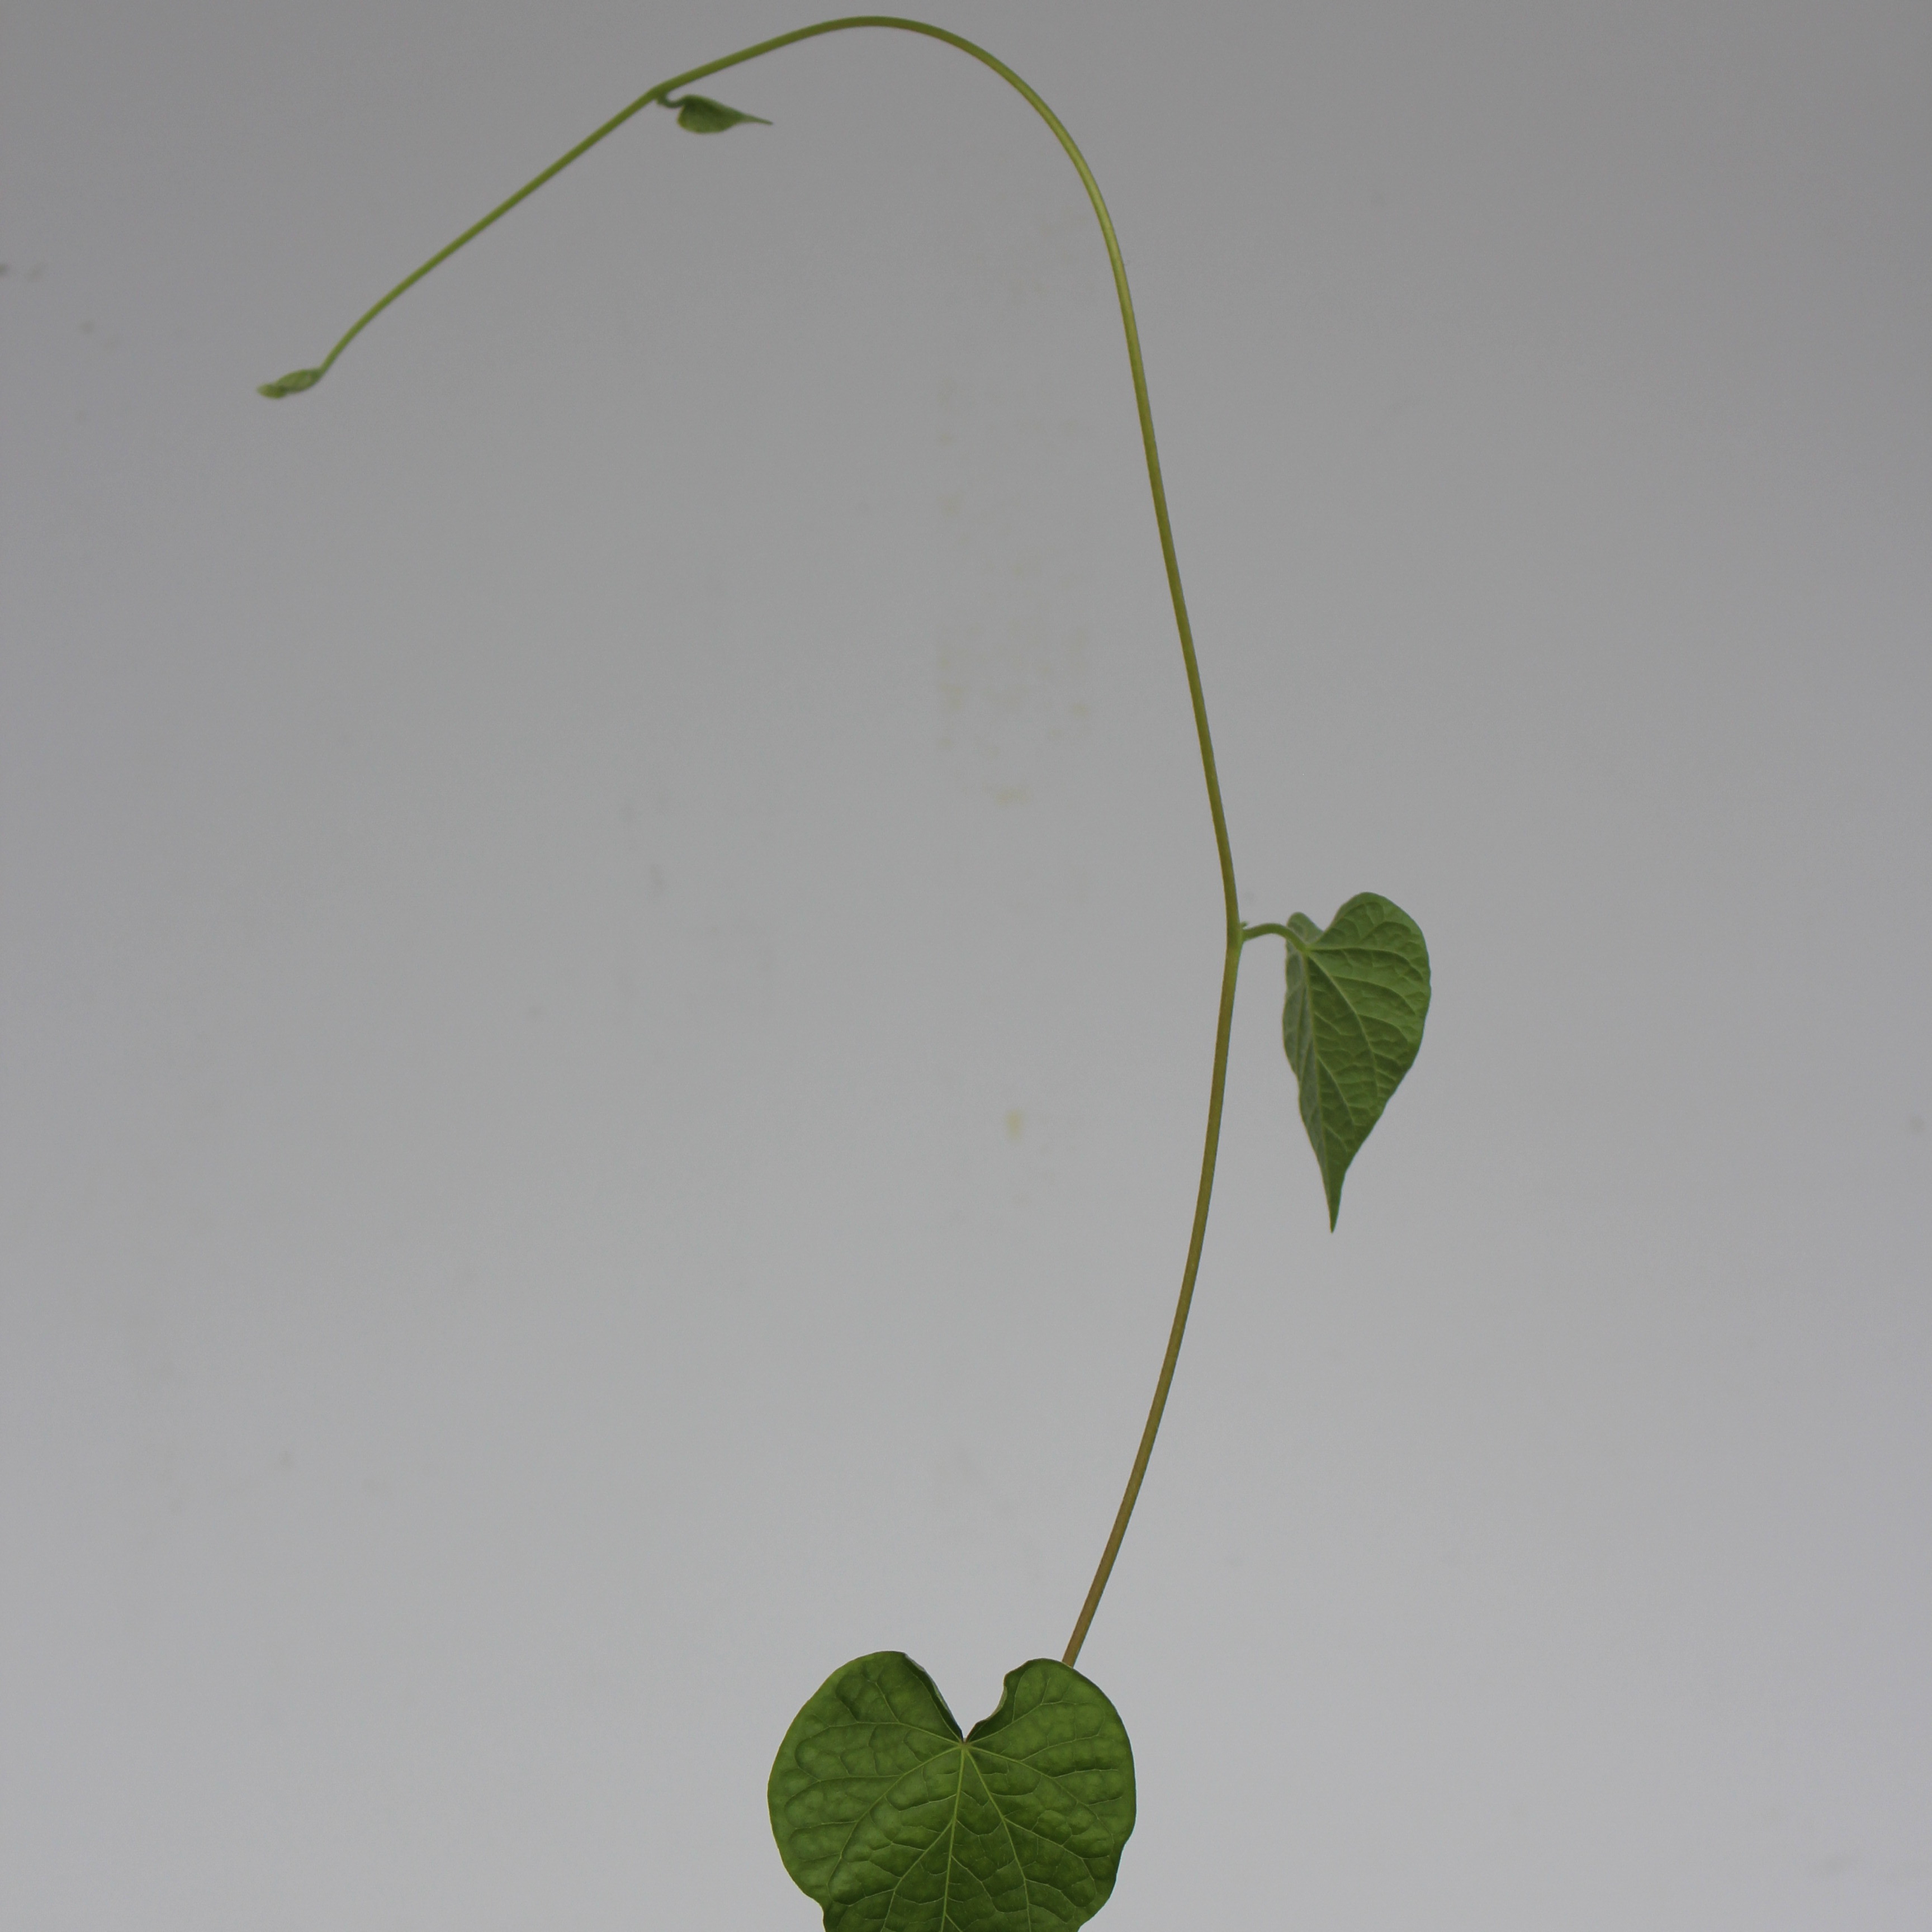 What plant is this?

Convolvulus arvensis
